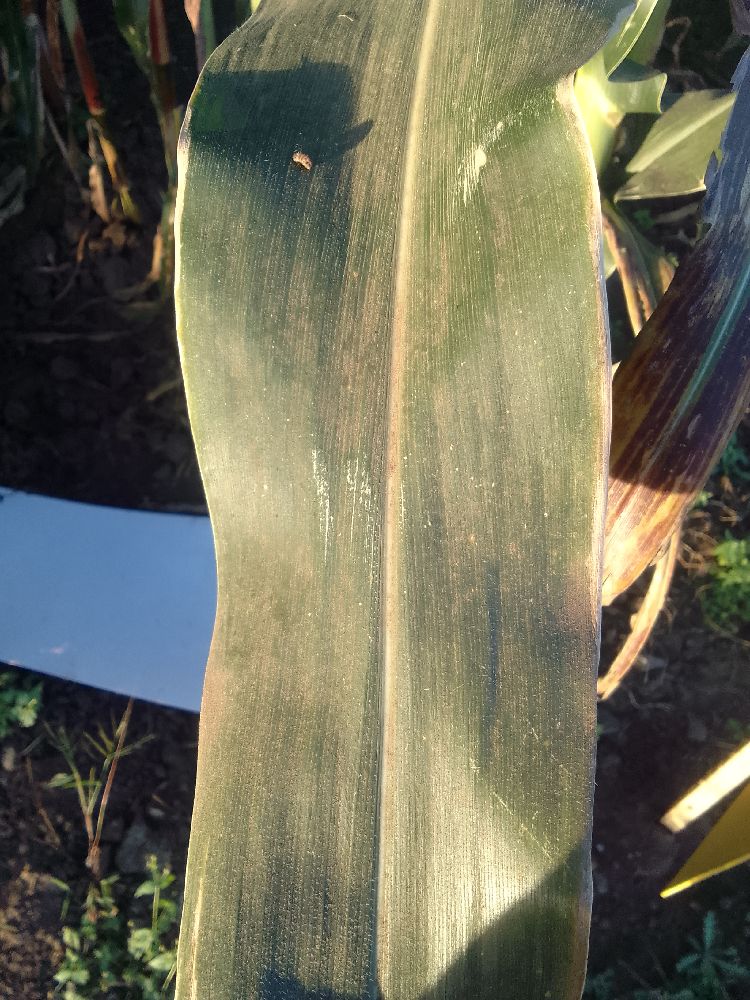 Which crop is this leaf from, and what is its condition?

maize, healthy
